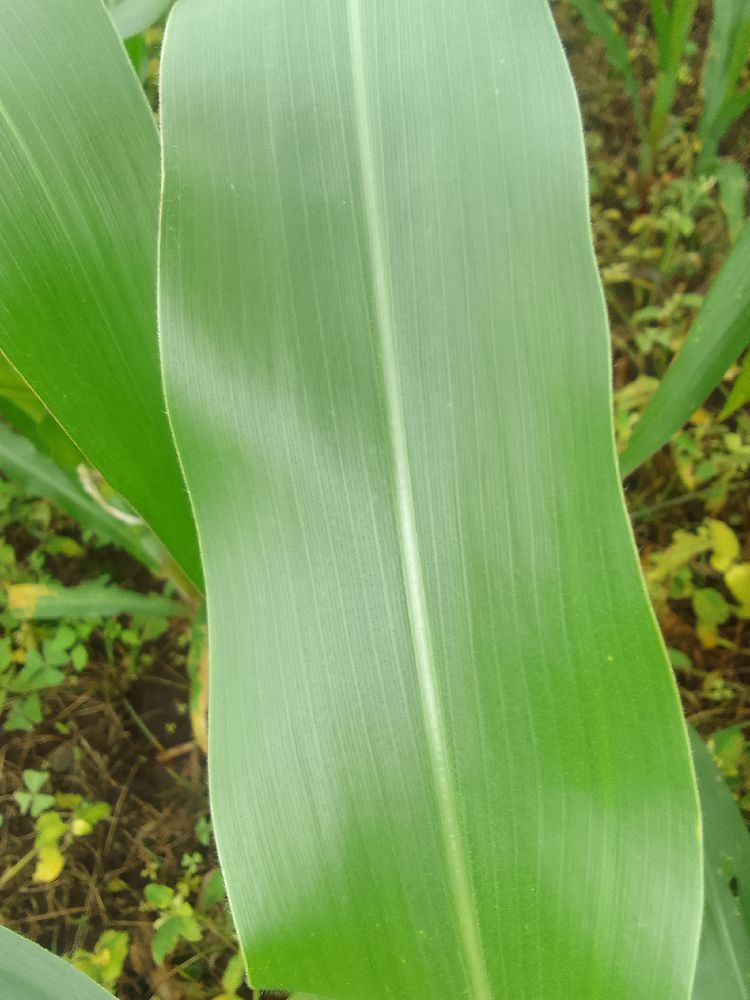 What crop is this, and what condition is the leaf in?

maize, healthy
